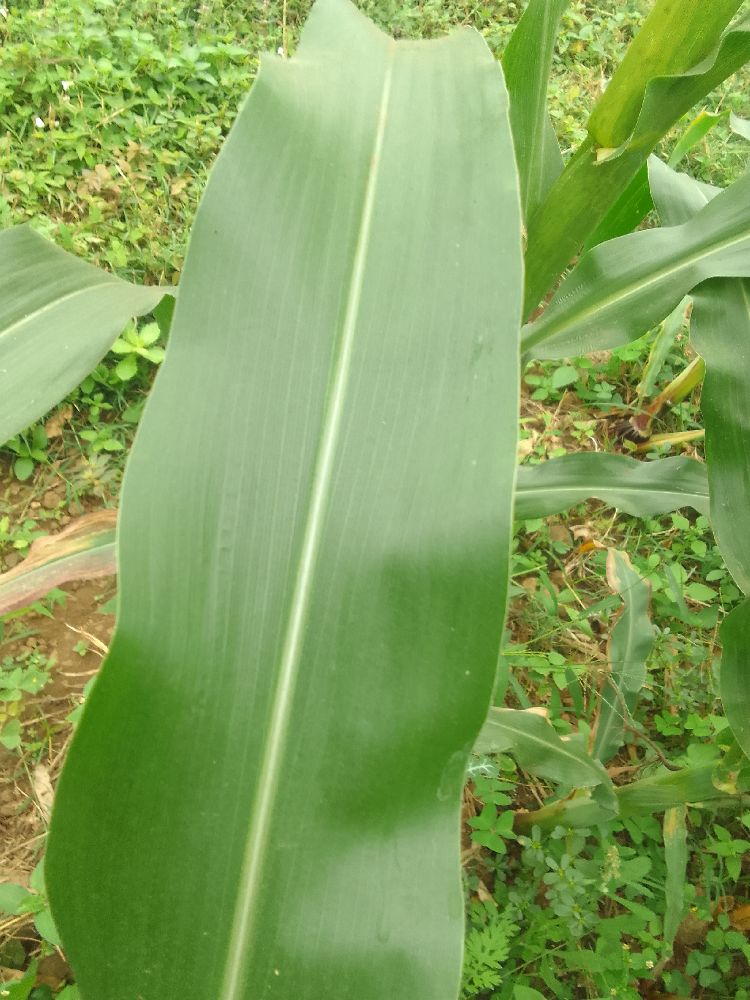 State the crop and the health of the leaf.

maize, healthy
